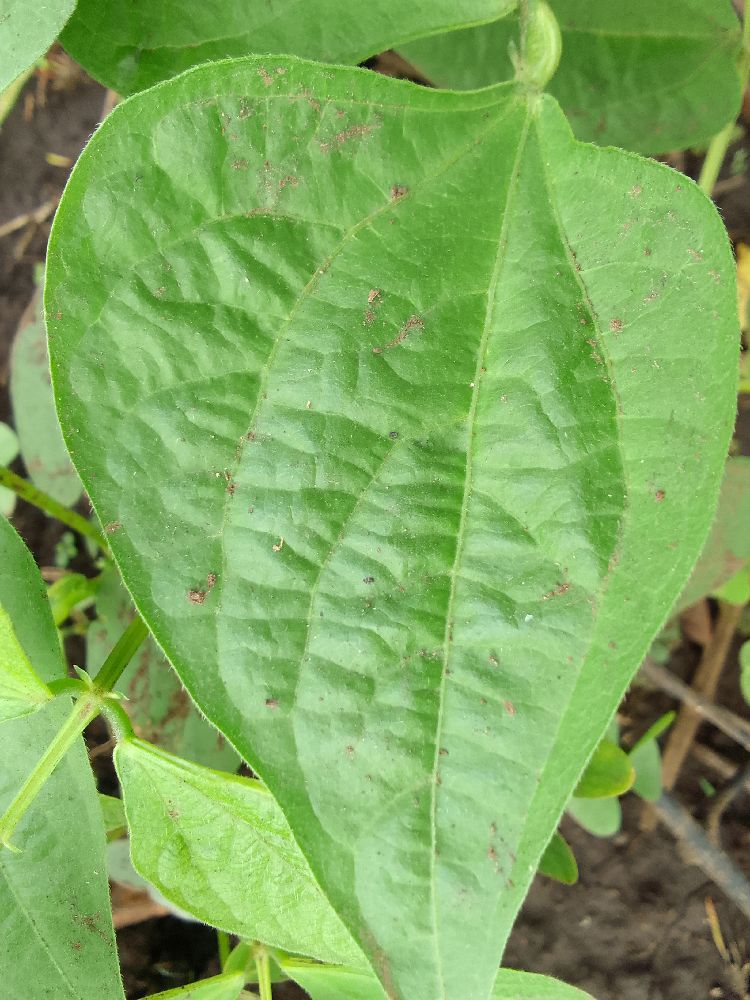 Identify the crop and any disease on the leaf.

common bean, healthy
